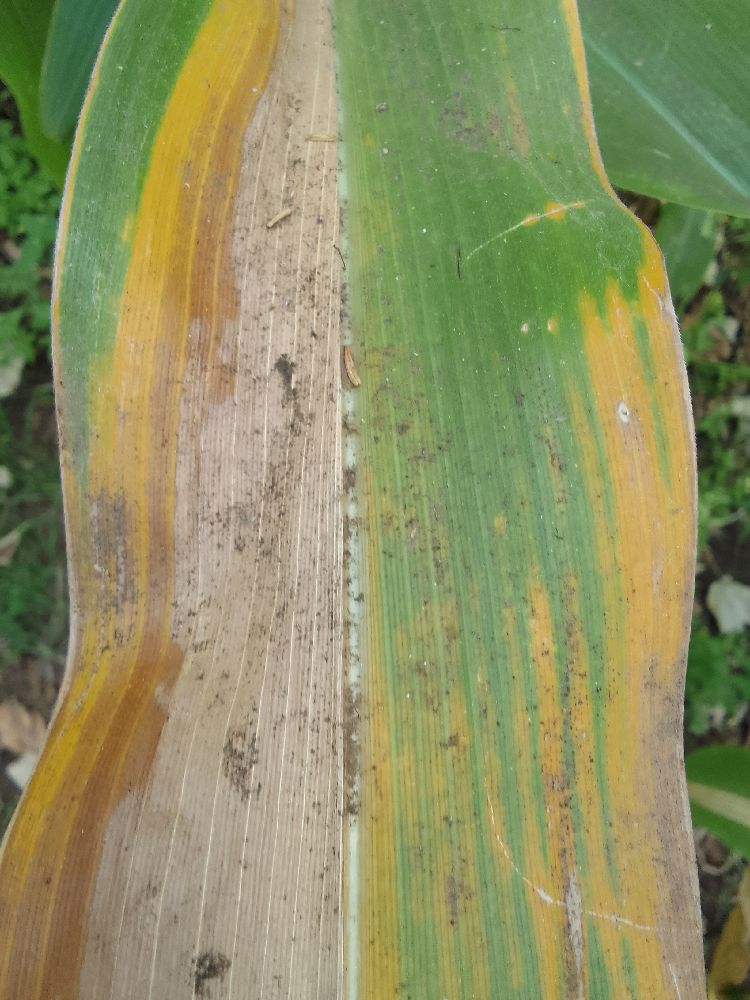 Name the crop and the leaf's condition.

maize, maize lethal necrosis
